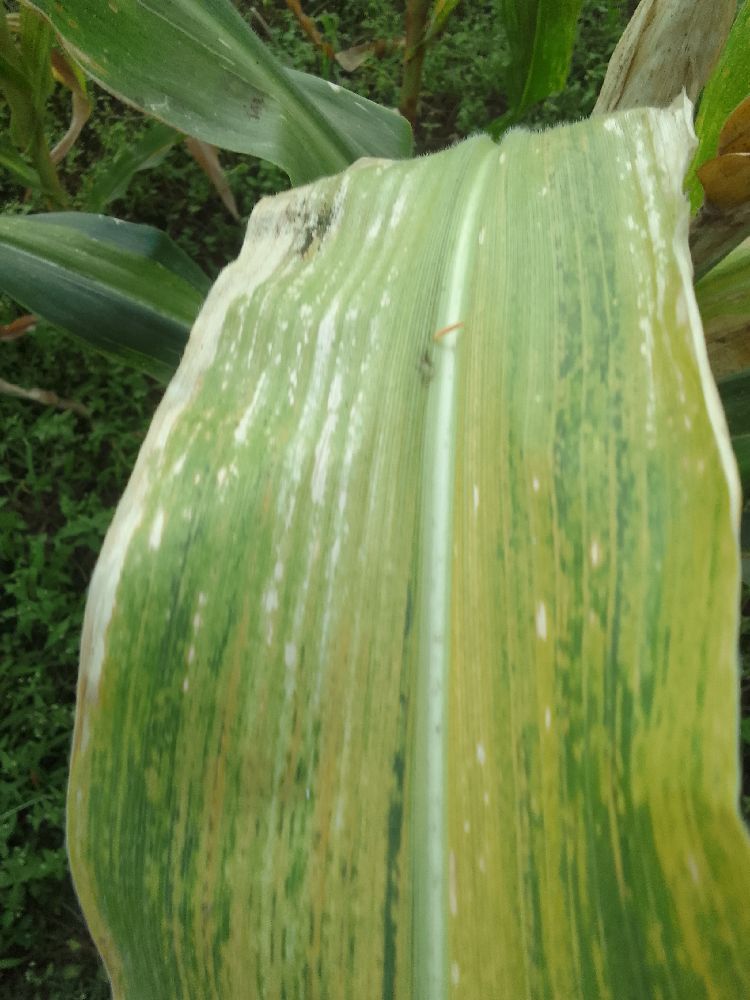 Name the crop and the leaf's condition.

maize, maize lethal necrosis
